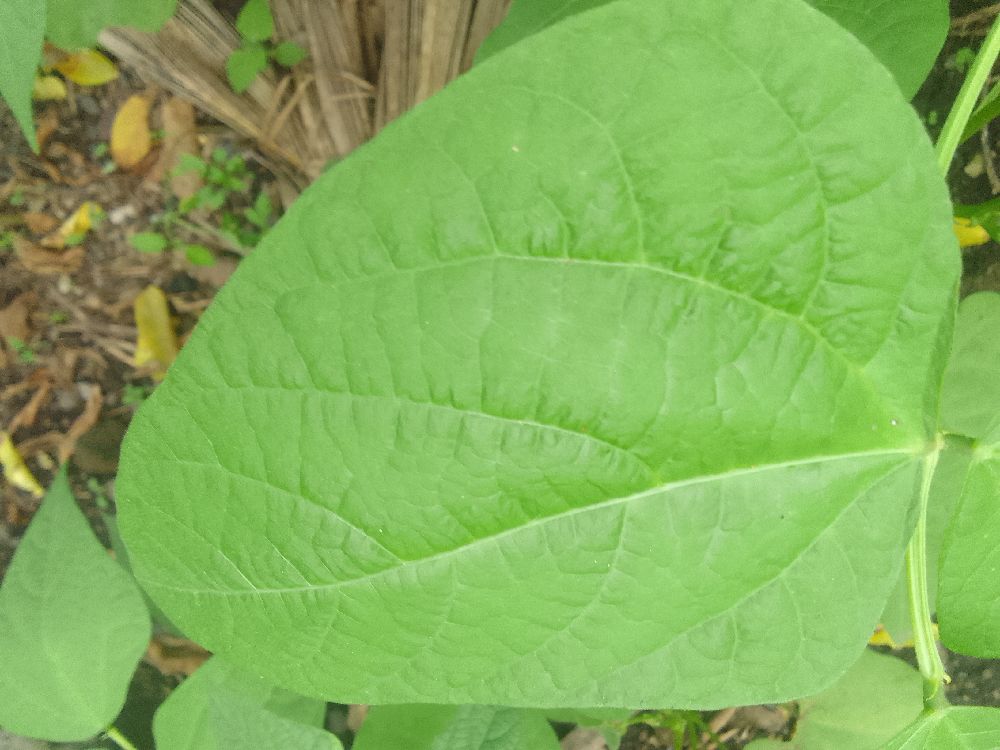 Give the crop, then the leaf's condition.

common bean, healthy
